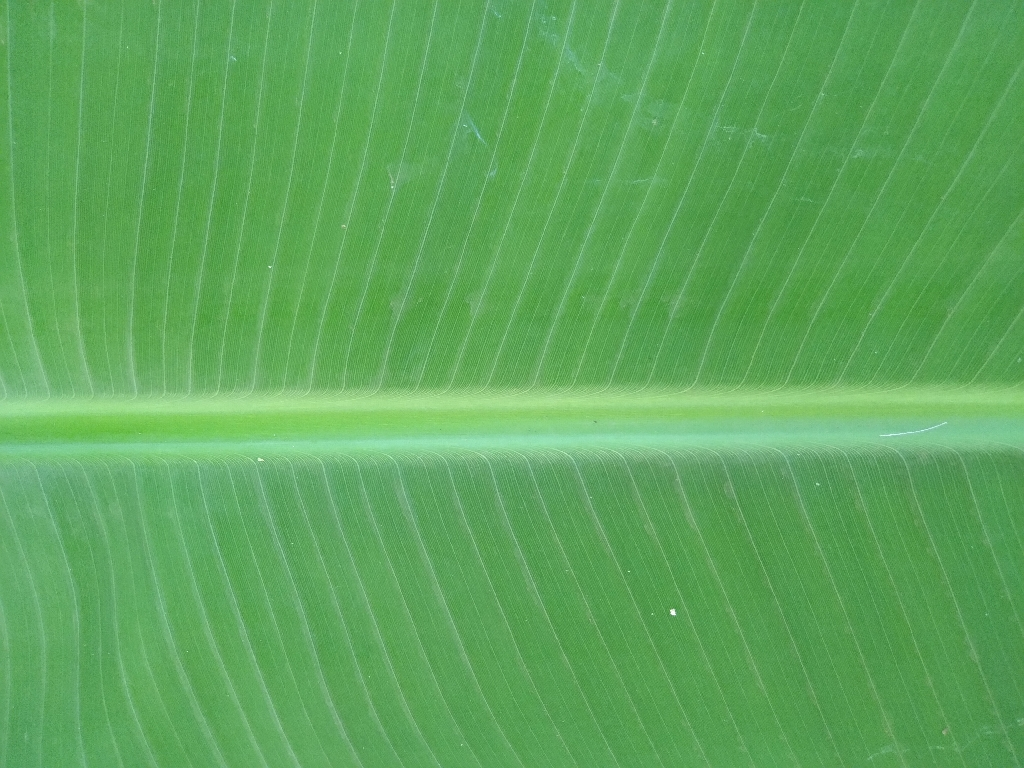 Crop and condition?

banana, healthy
